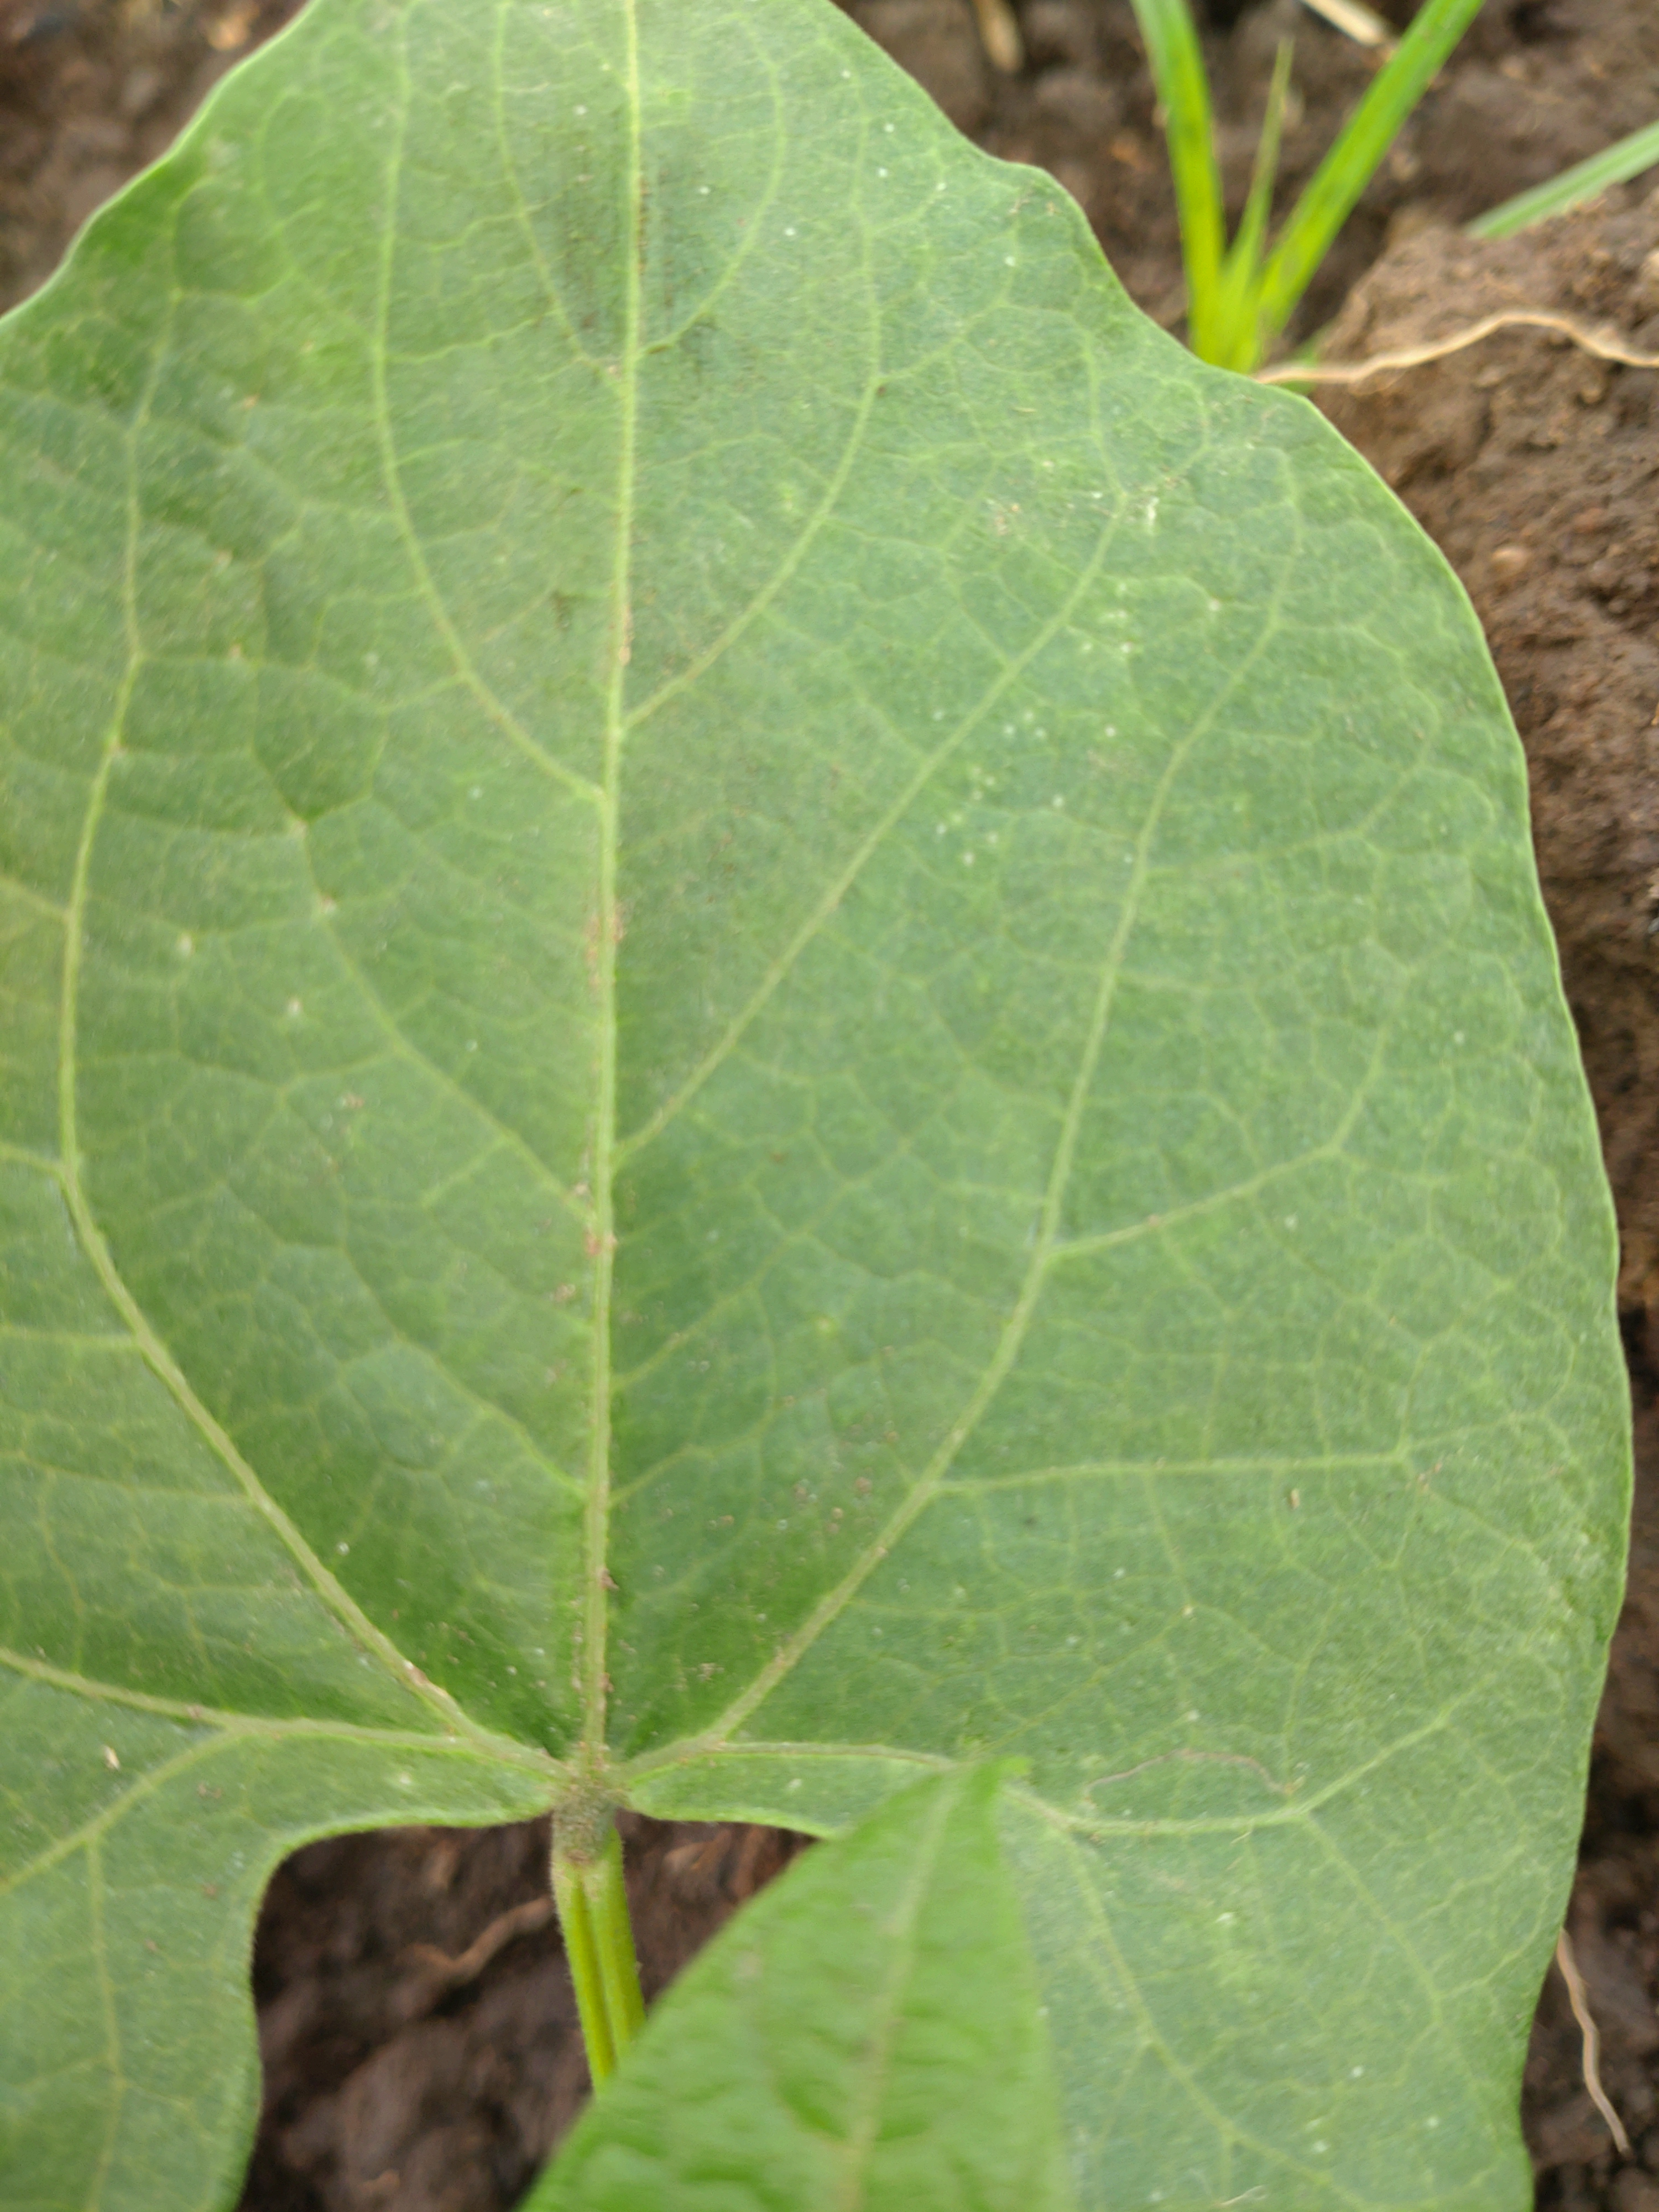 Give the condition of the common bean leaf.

healthy
